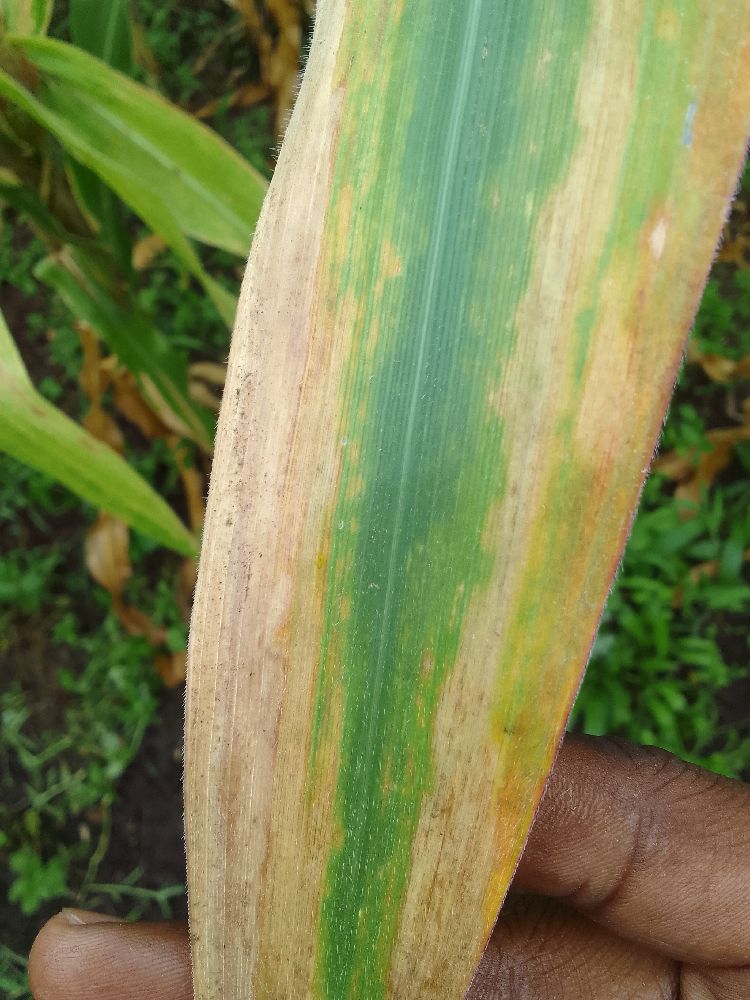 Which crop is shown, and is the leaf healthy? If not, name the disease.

maize, maize lethal necrosis
